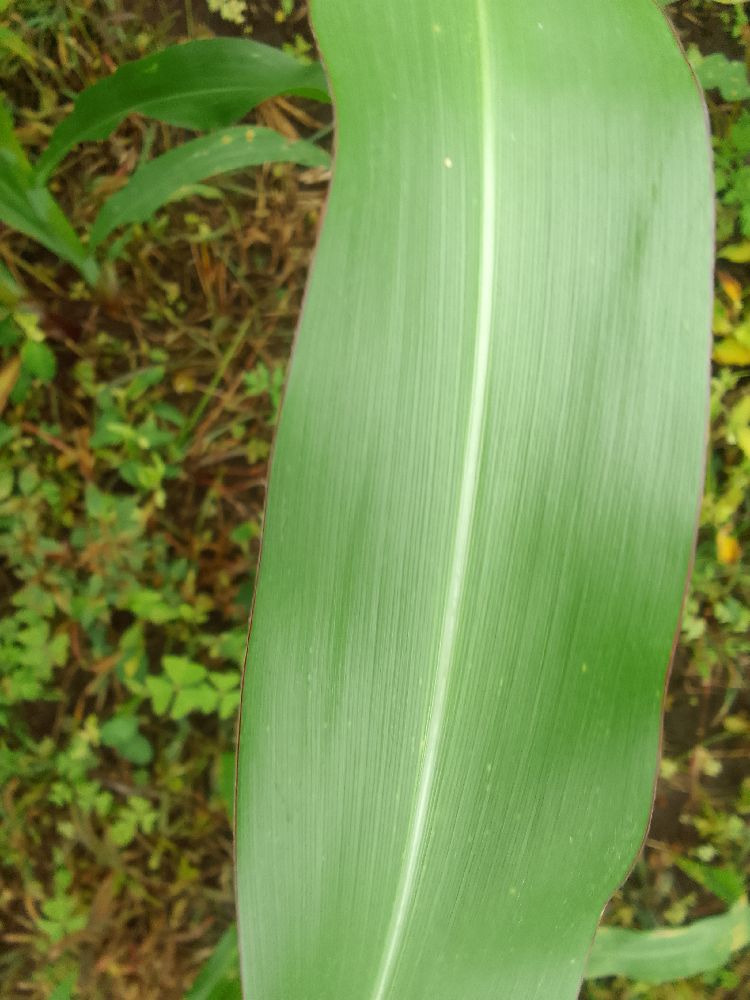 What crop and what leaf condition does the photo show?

maize, healthy
